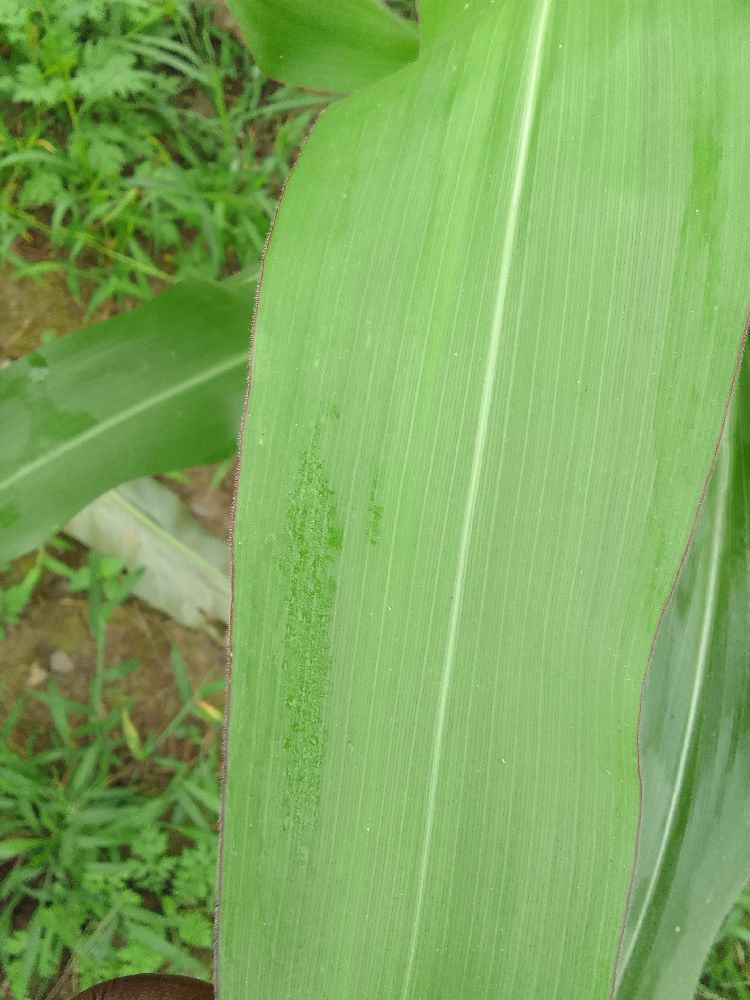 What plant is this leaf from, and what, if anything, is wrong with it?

maize, healthy
